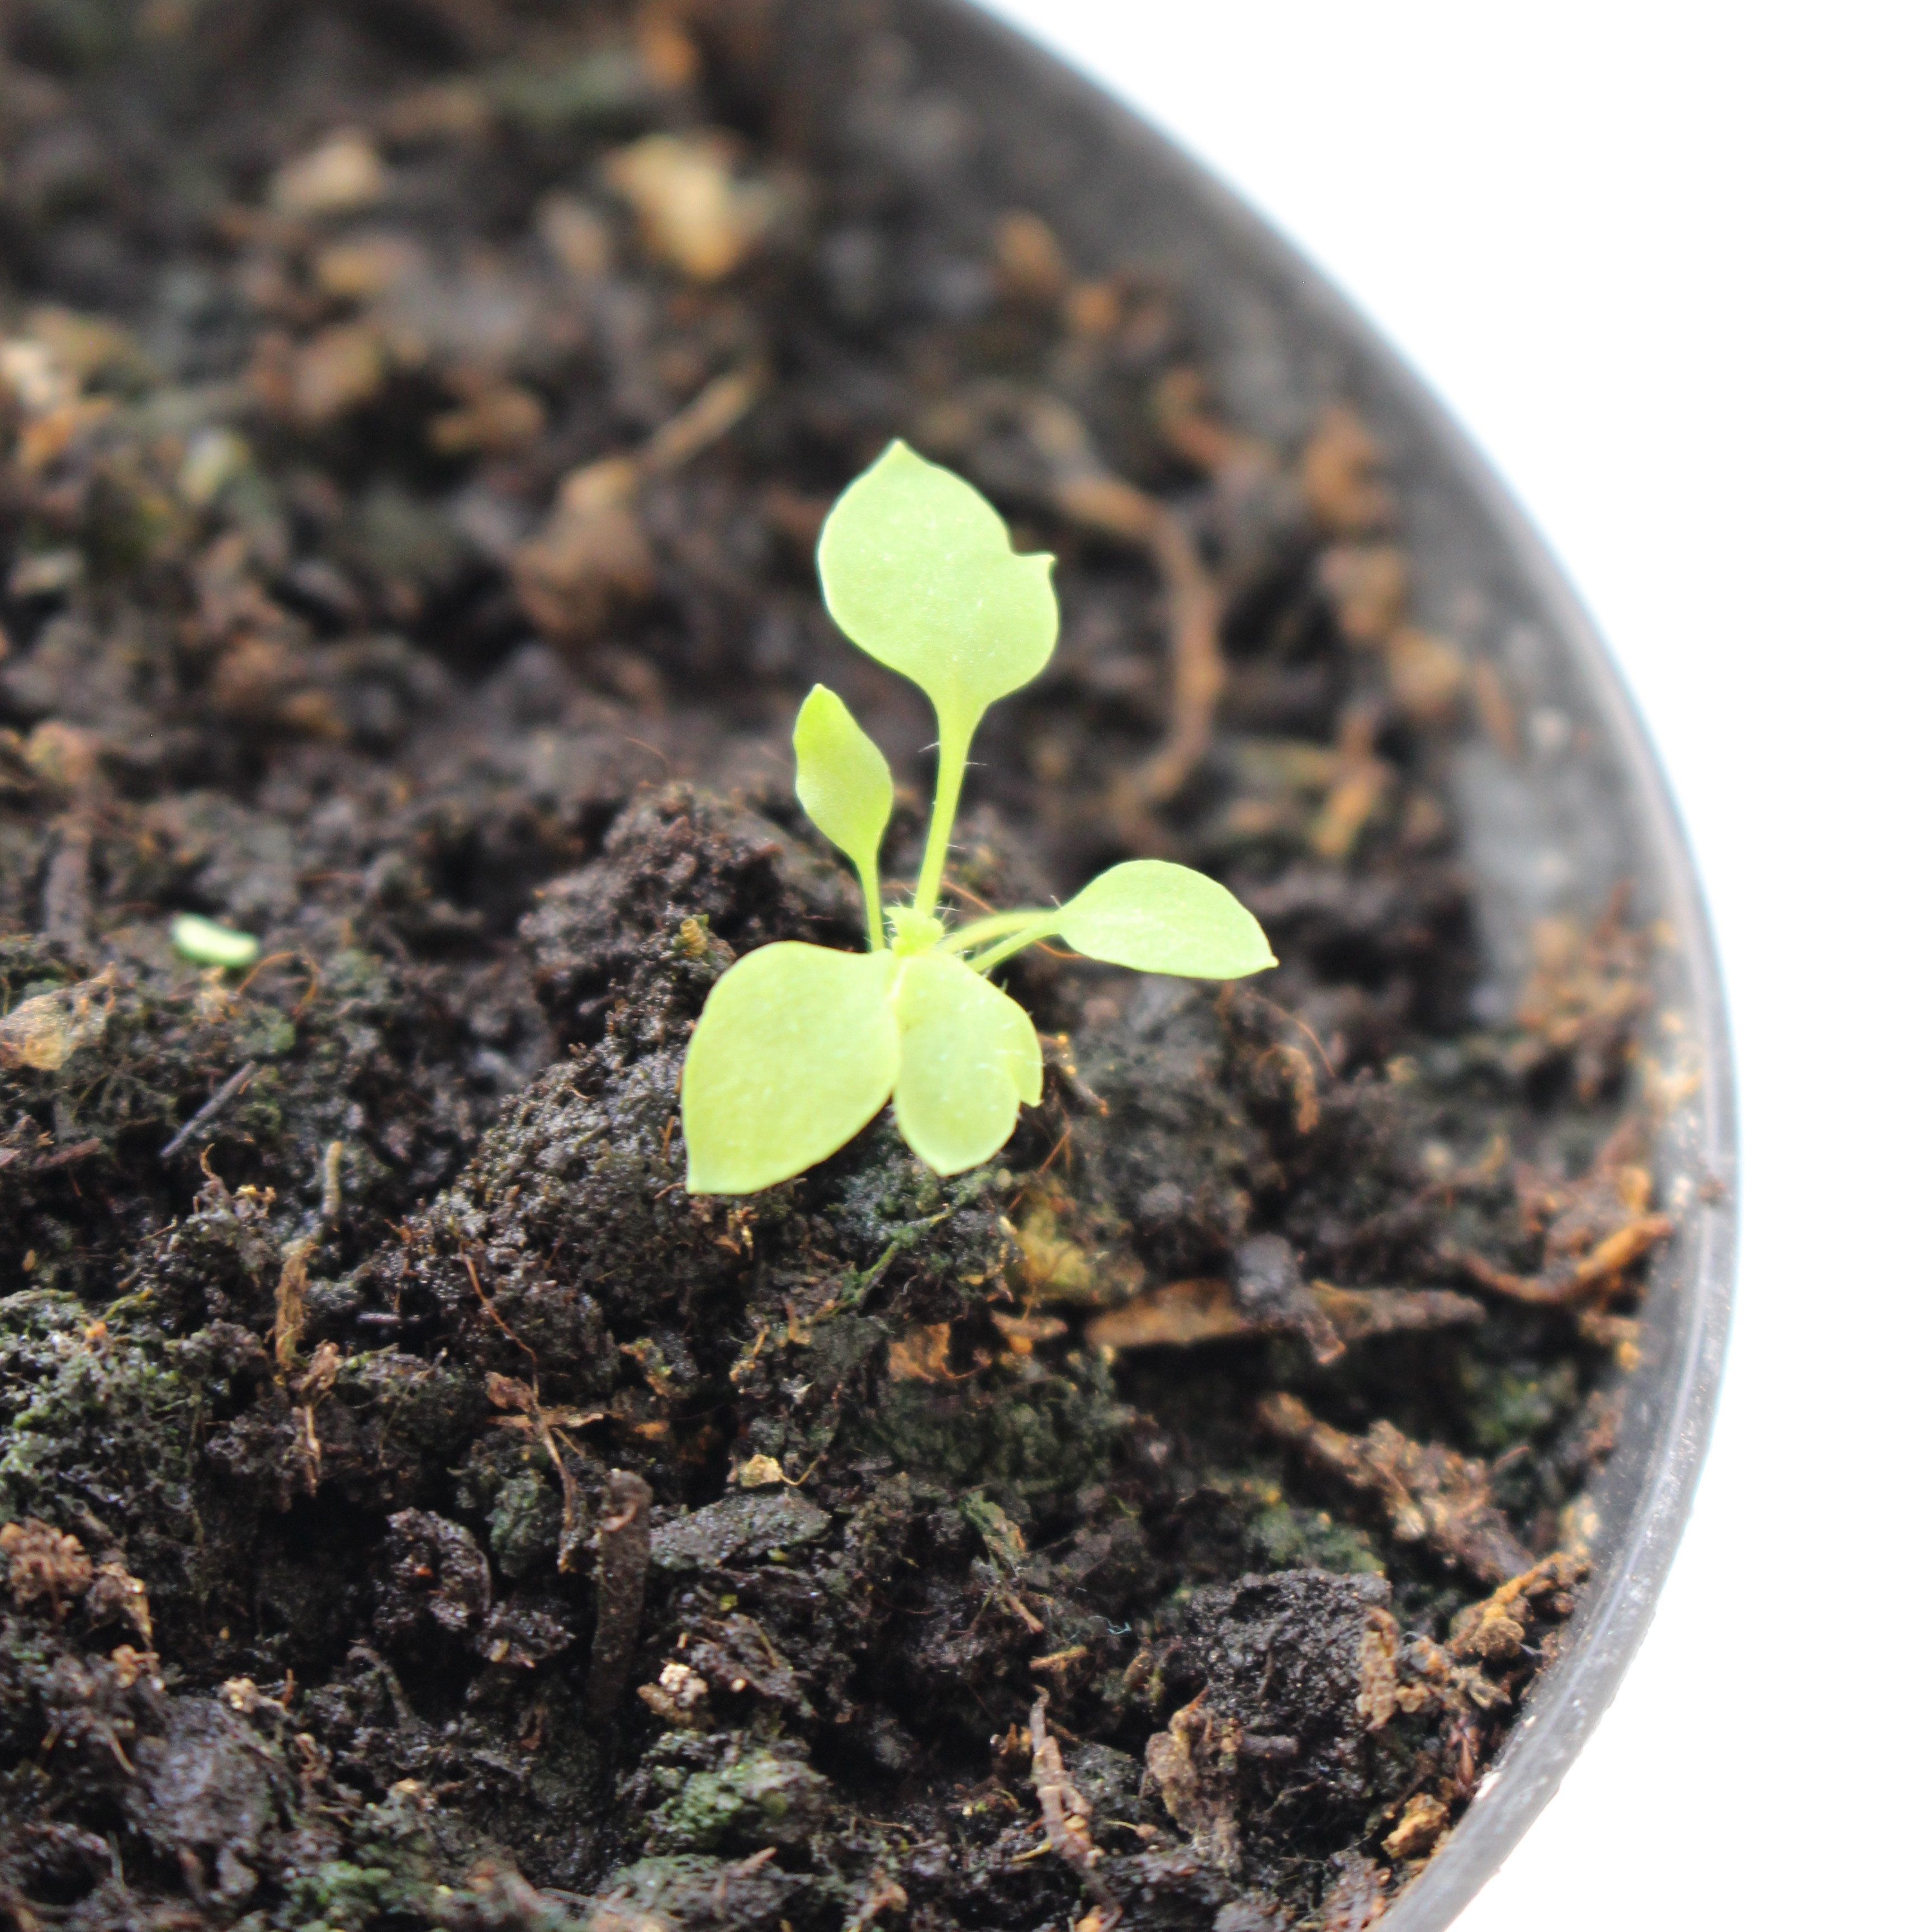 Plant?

Papaver rhoeas
